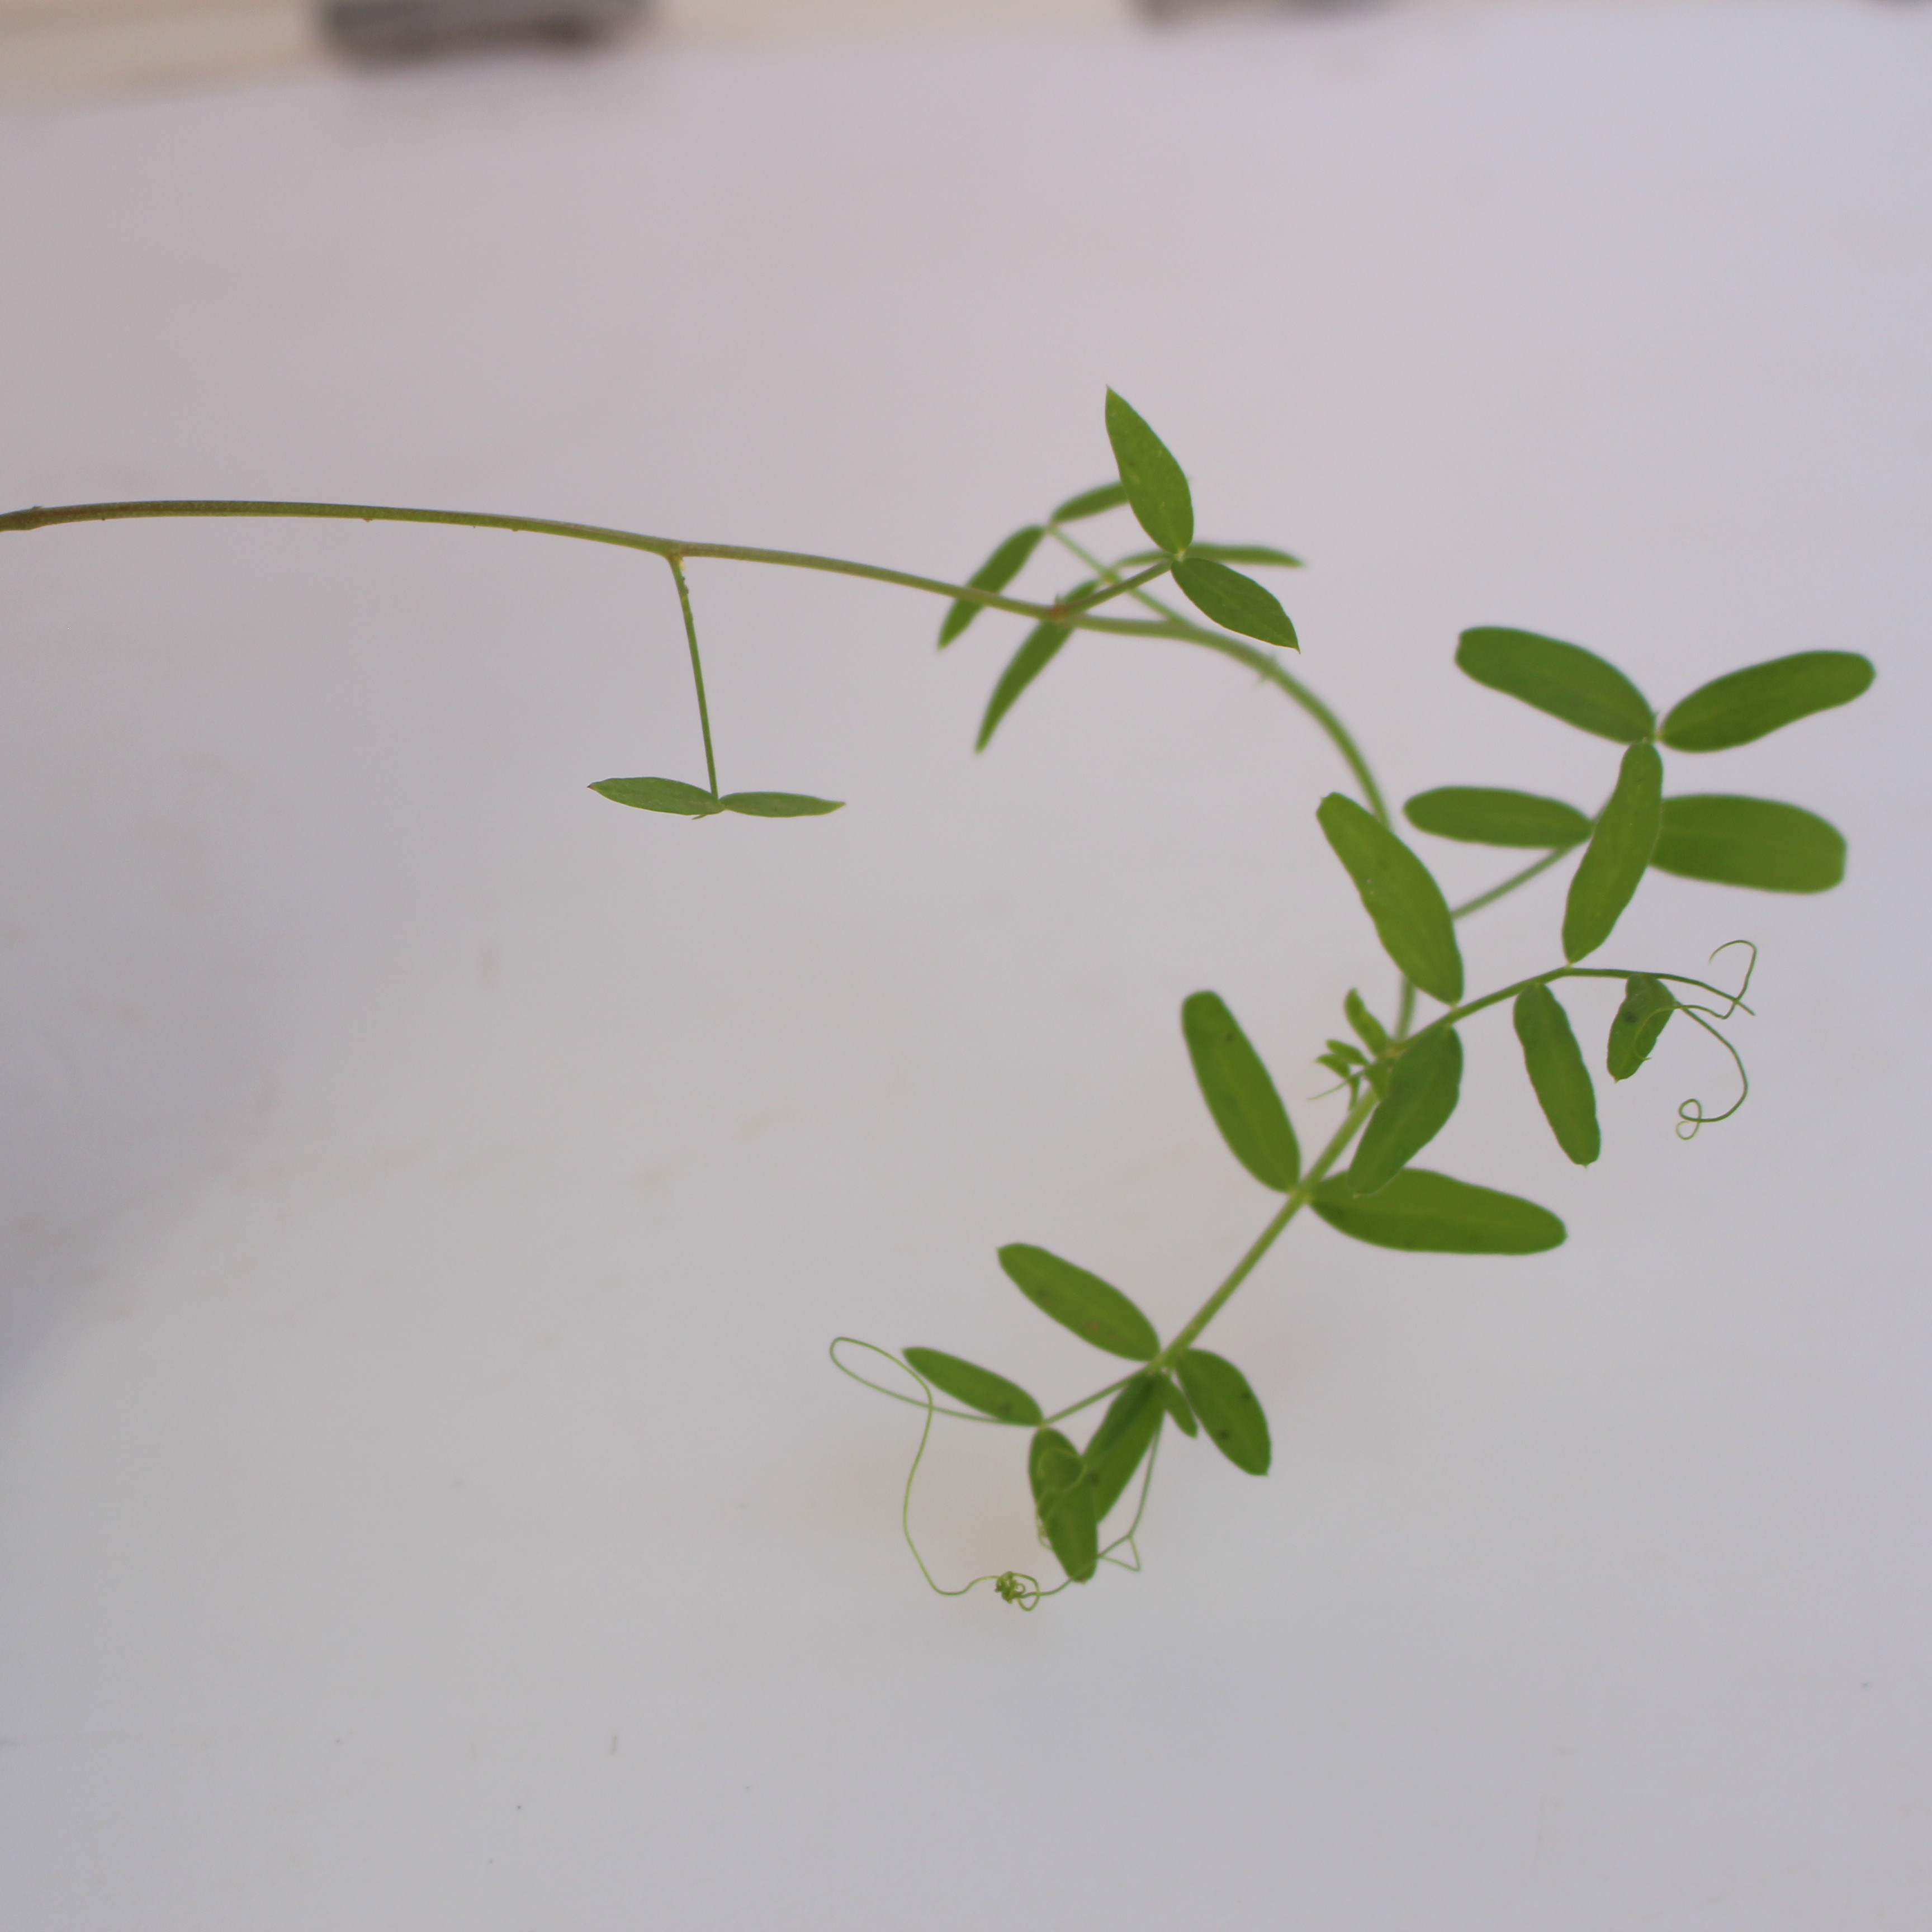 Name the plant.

Vicia sativa
